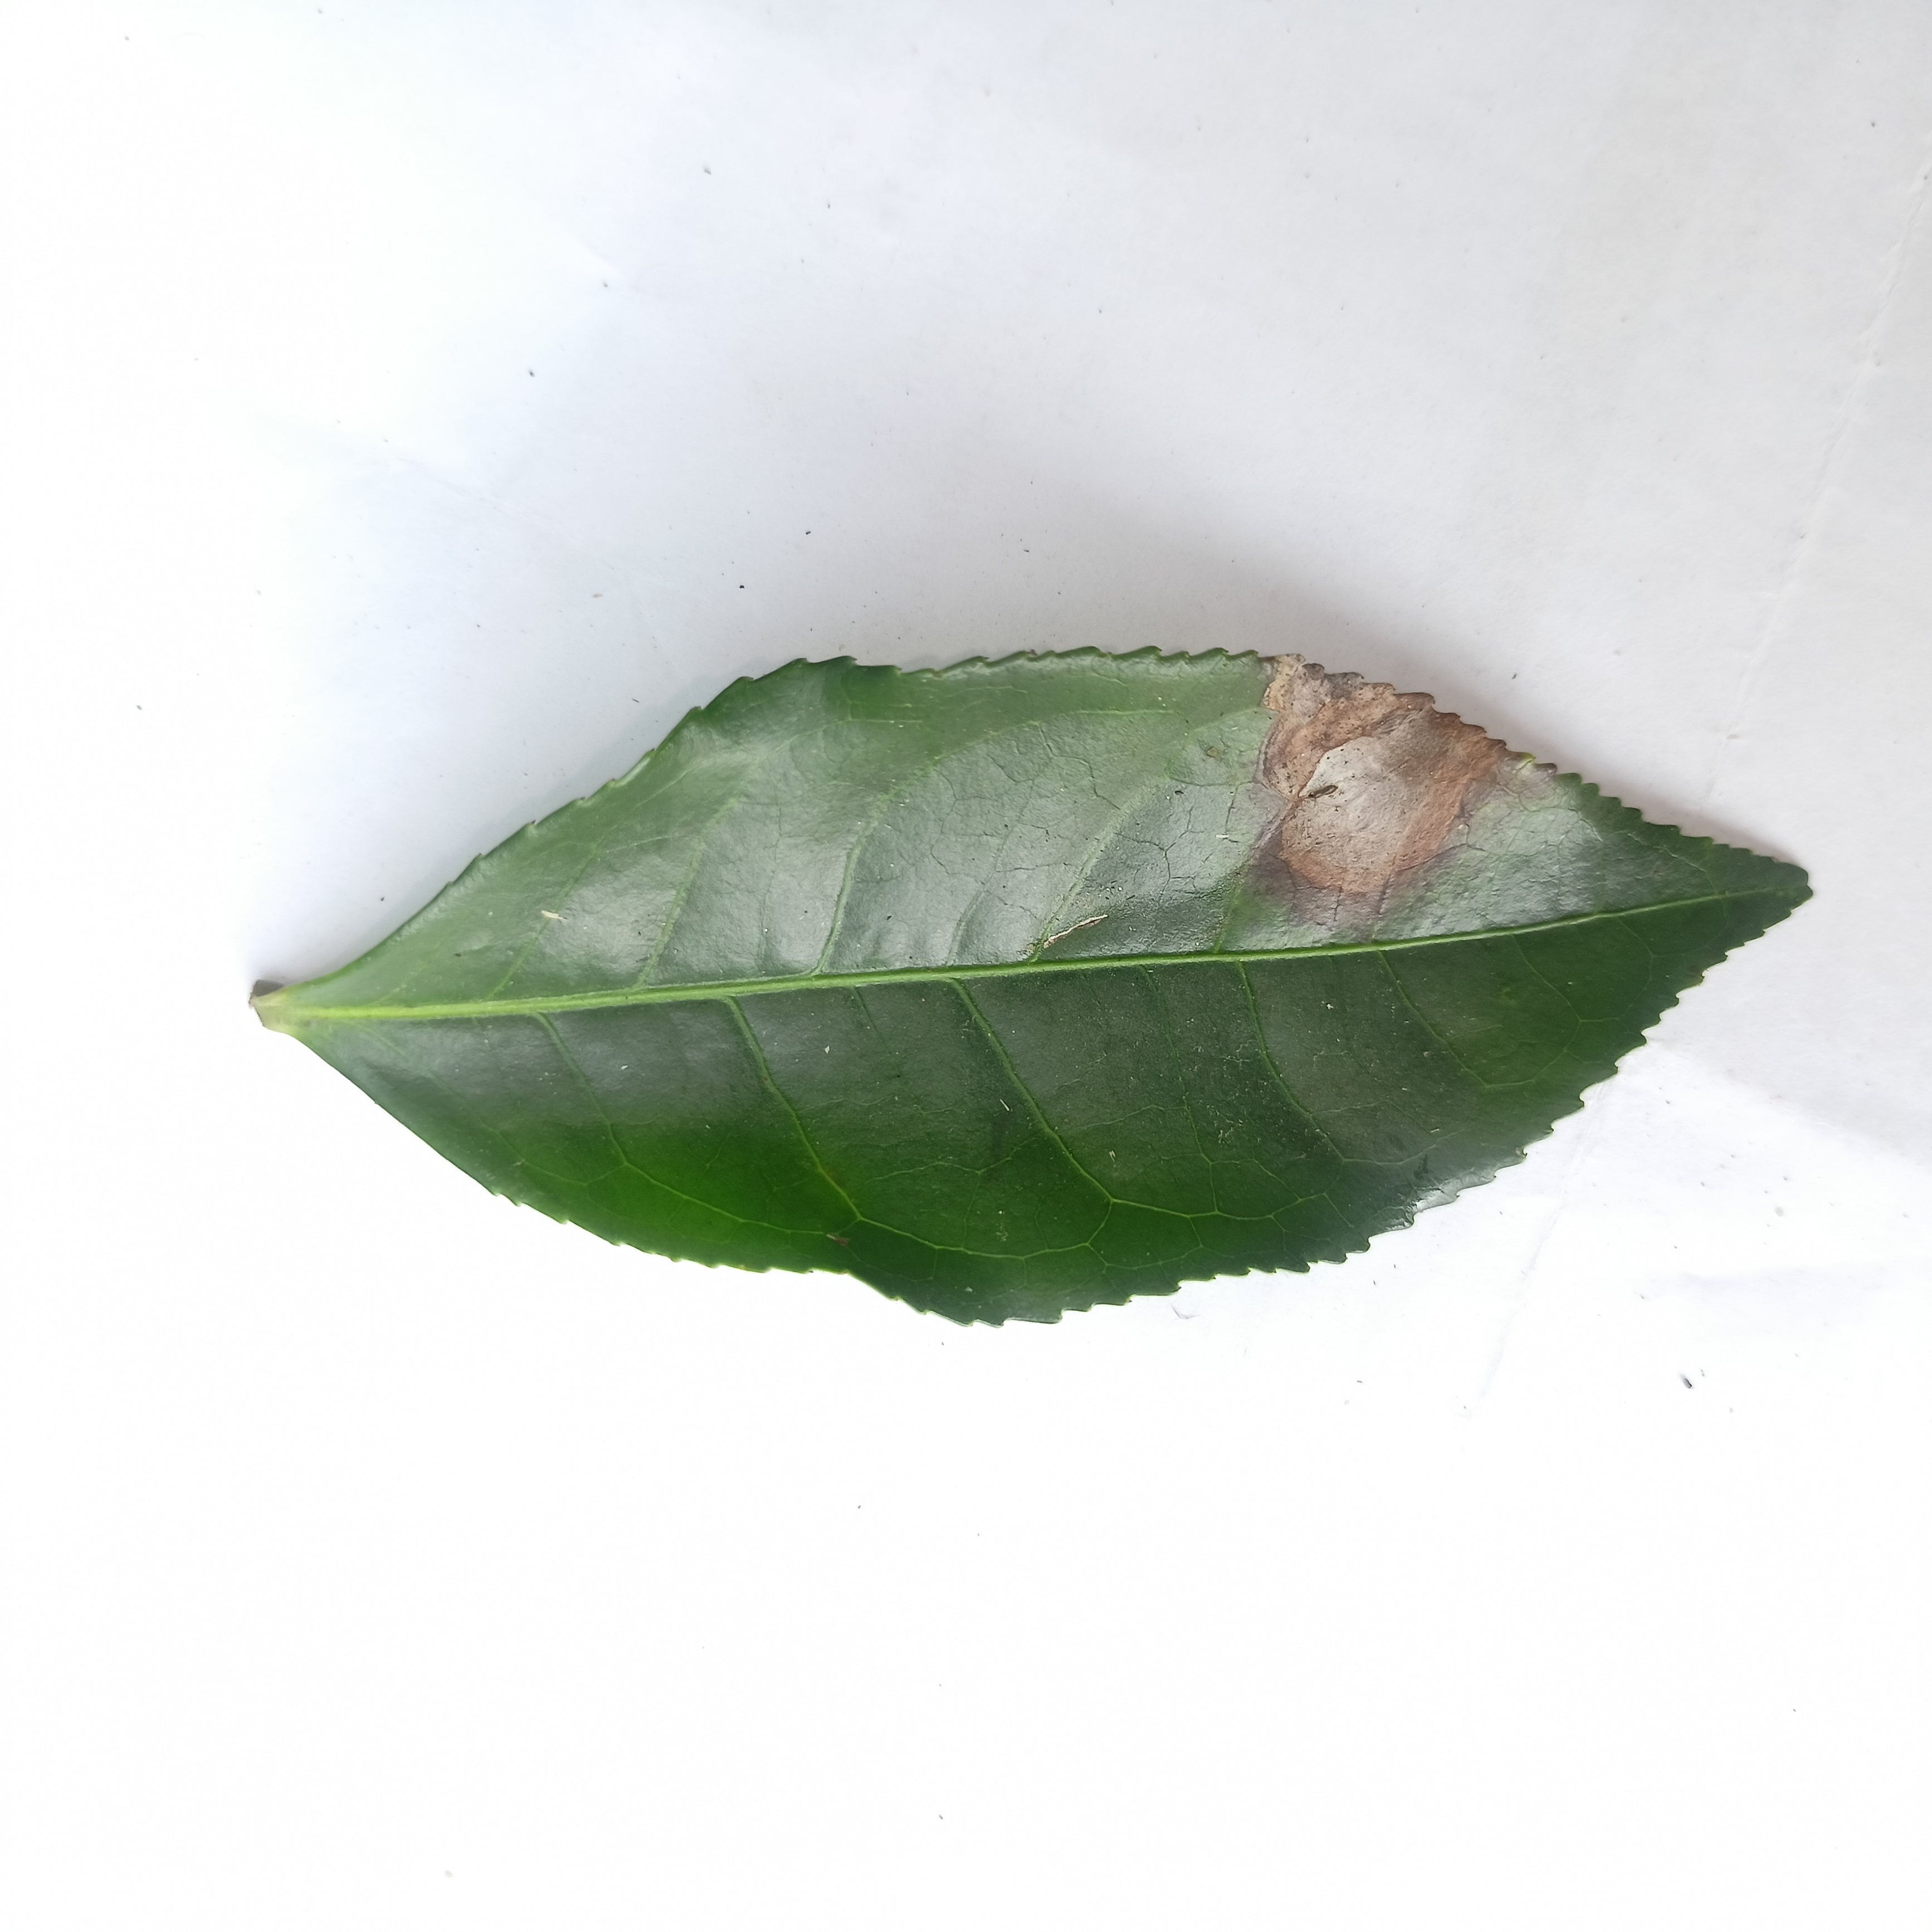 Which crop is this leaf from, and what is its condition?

tea, brown blight
